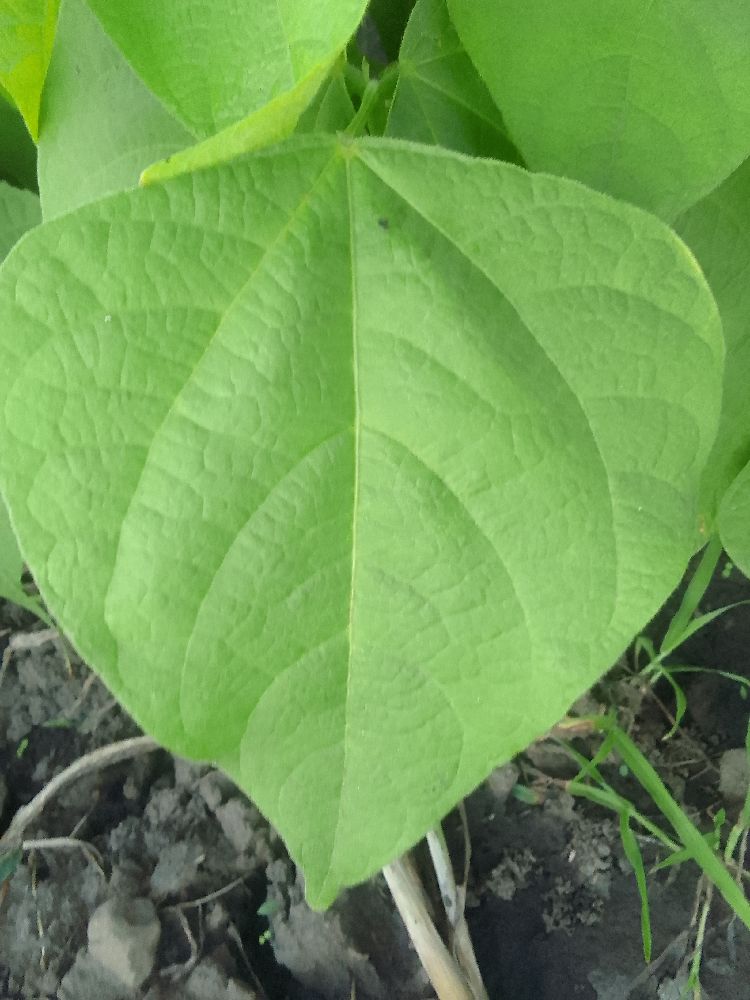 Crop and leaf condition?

common bean, healthy
